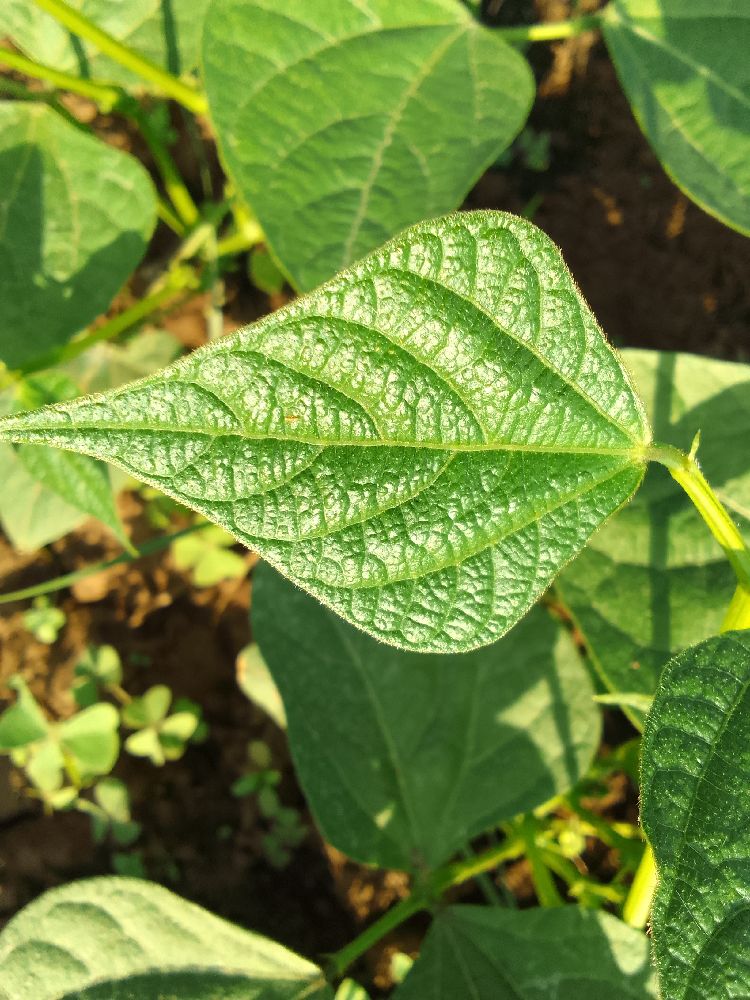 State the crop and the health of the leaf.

common bean, healthy
